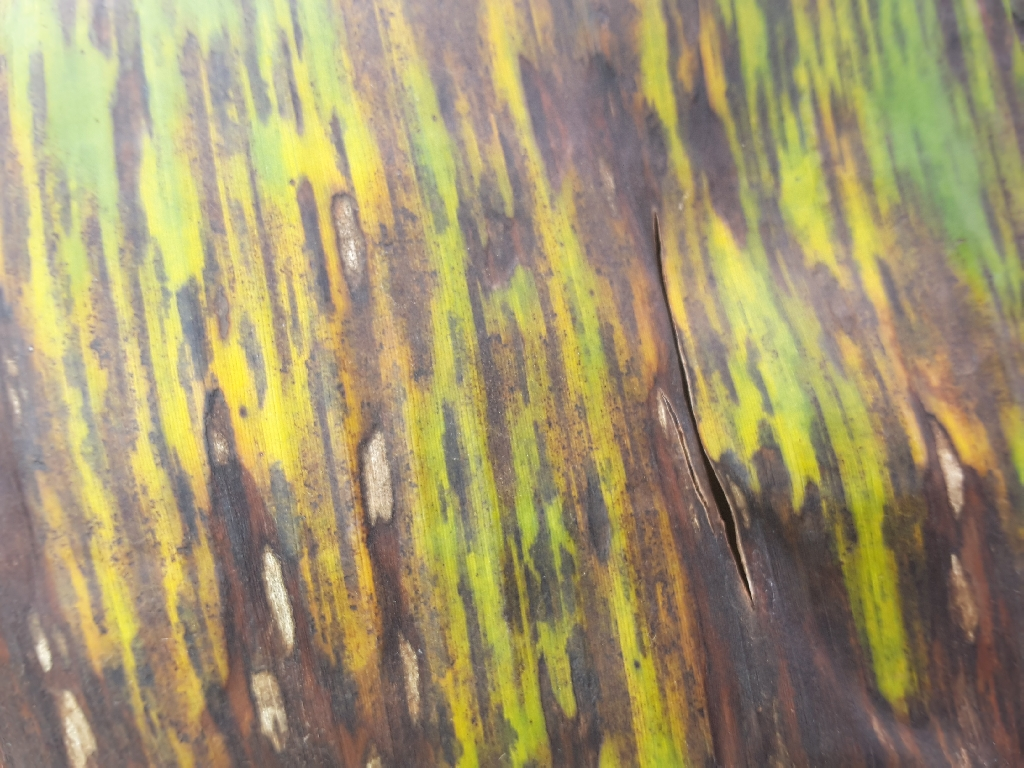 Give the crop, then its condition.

banana, black sigatoka
